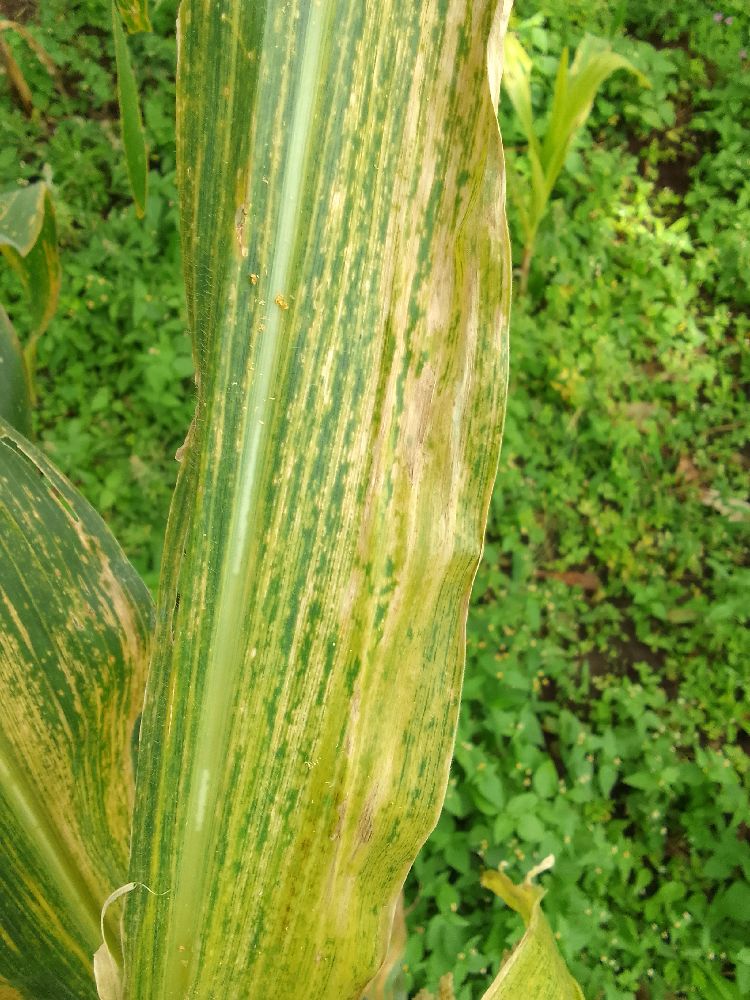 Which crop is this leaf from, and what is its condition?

maize, maize lethal necrosis
